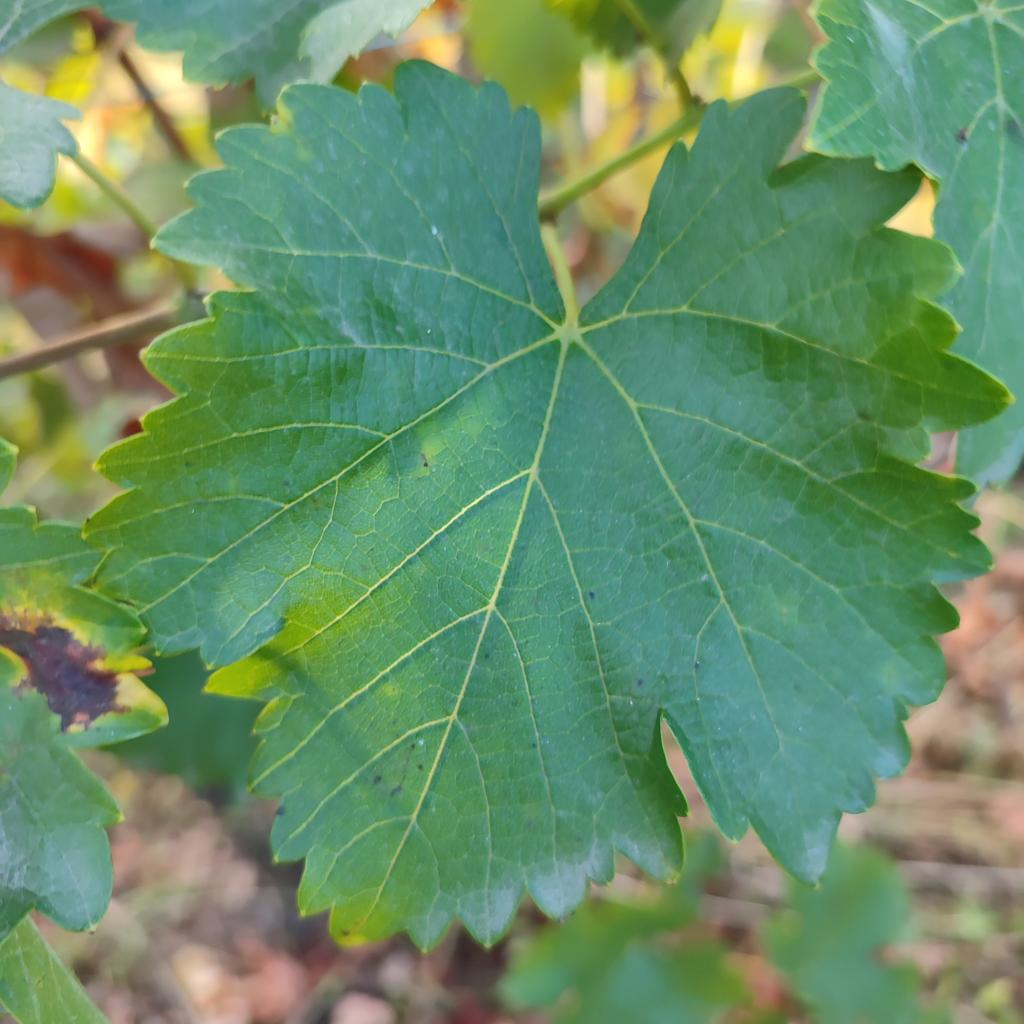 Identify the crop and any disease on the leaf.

grapevine, powdery mildew
